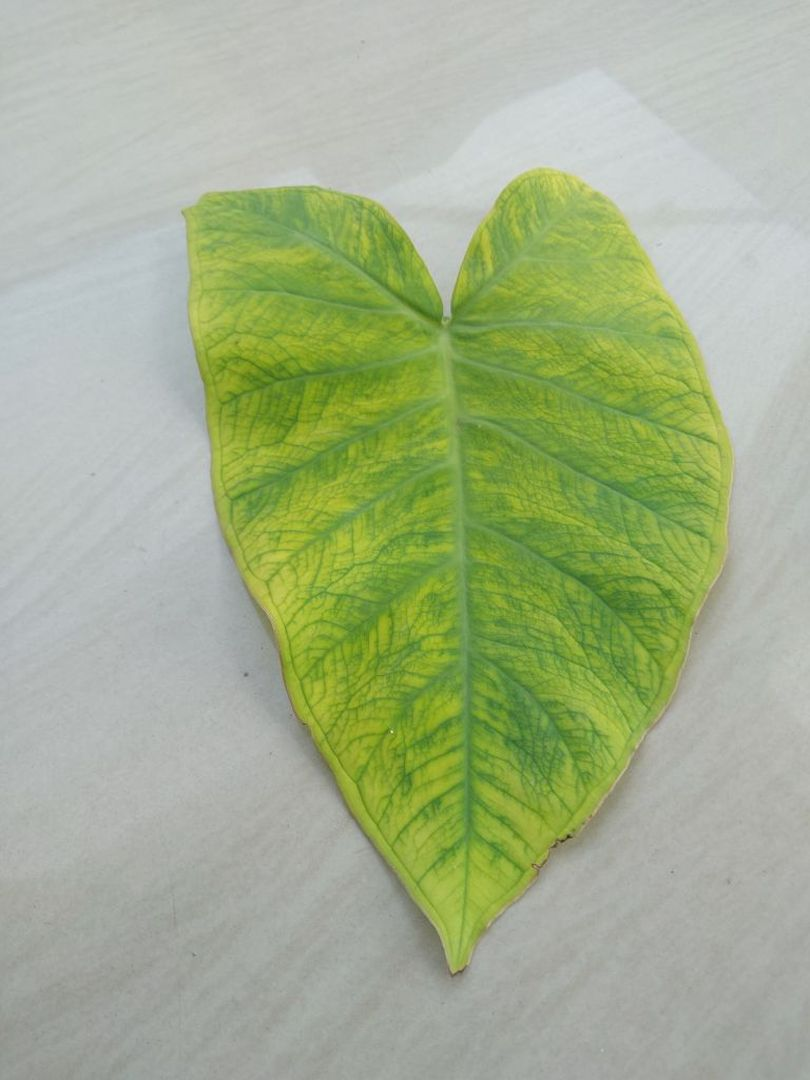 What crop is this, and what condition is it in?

taro, mosaic
